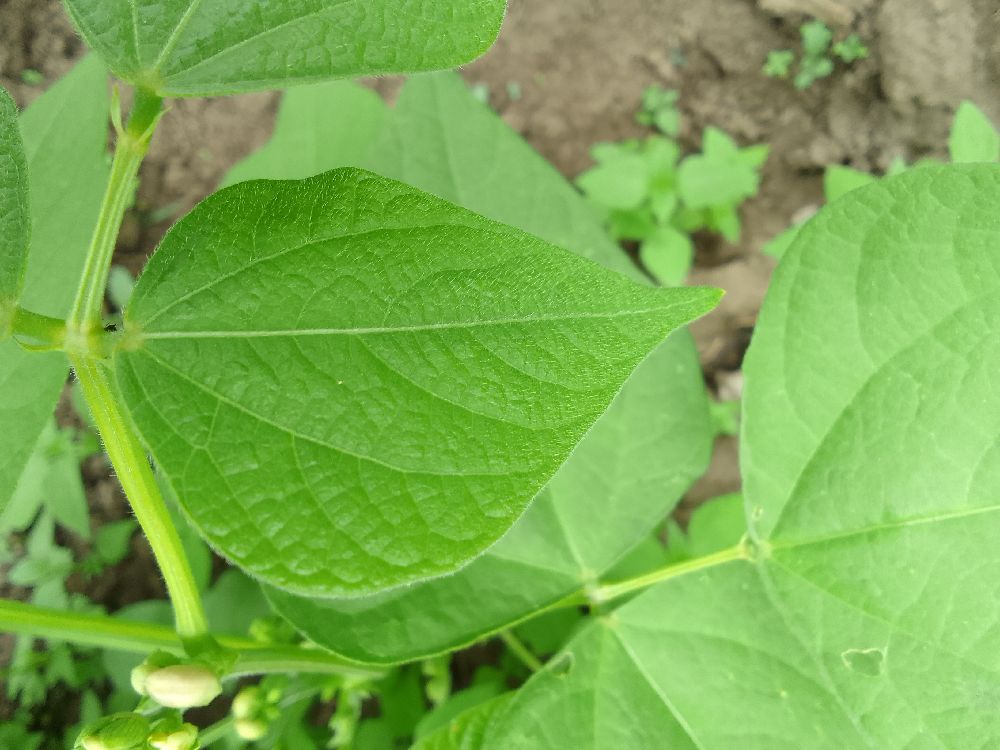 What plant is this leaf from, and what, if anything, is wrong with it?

common bean, healthy
